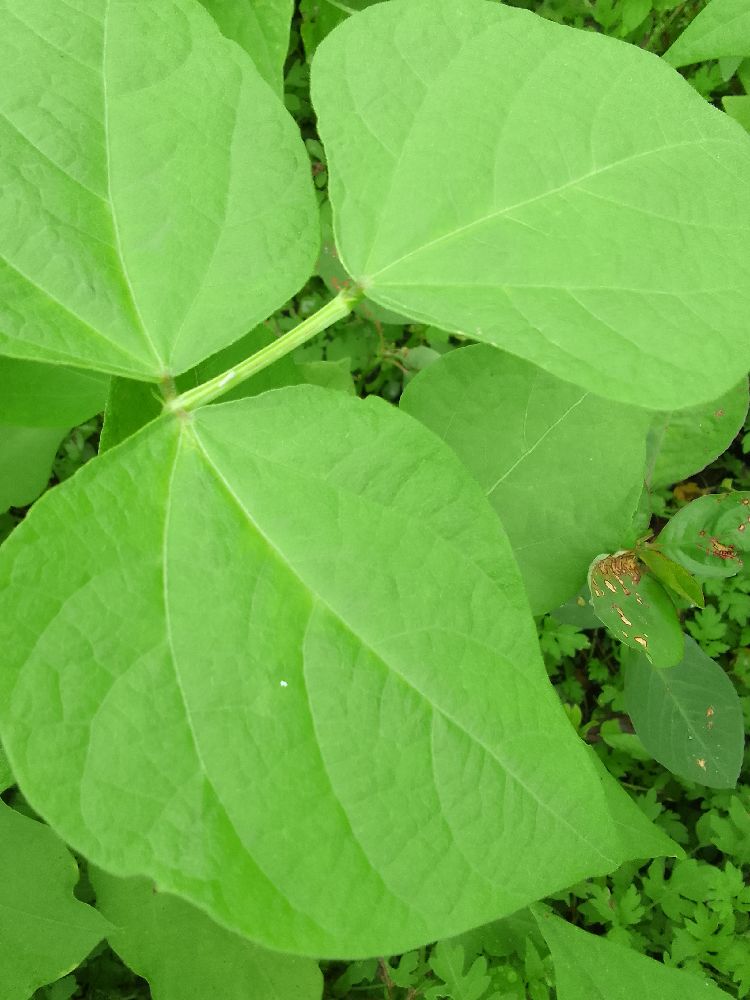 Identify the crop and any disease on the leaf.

common bean, healthy
